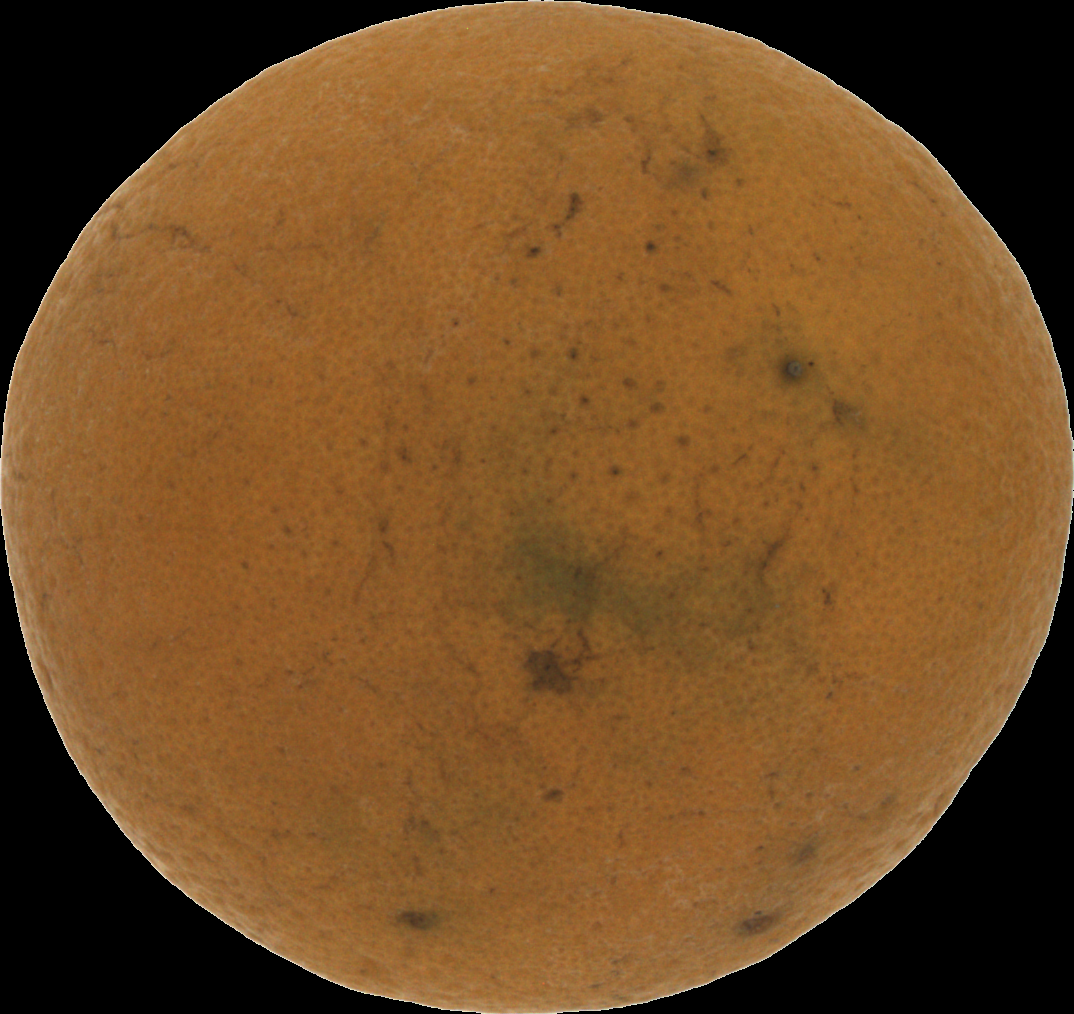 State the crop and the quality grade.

orange, bad
